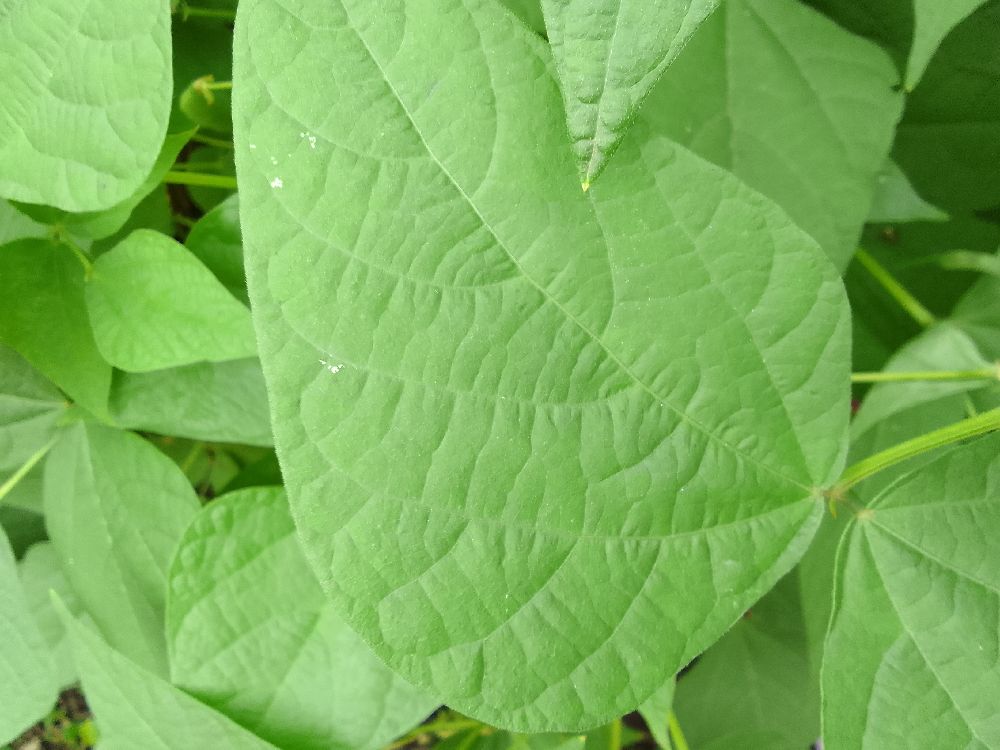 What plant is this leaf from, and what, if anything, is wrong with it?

common bean, healthy
